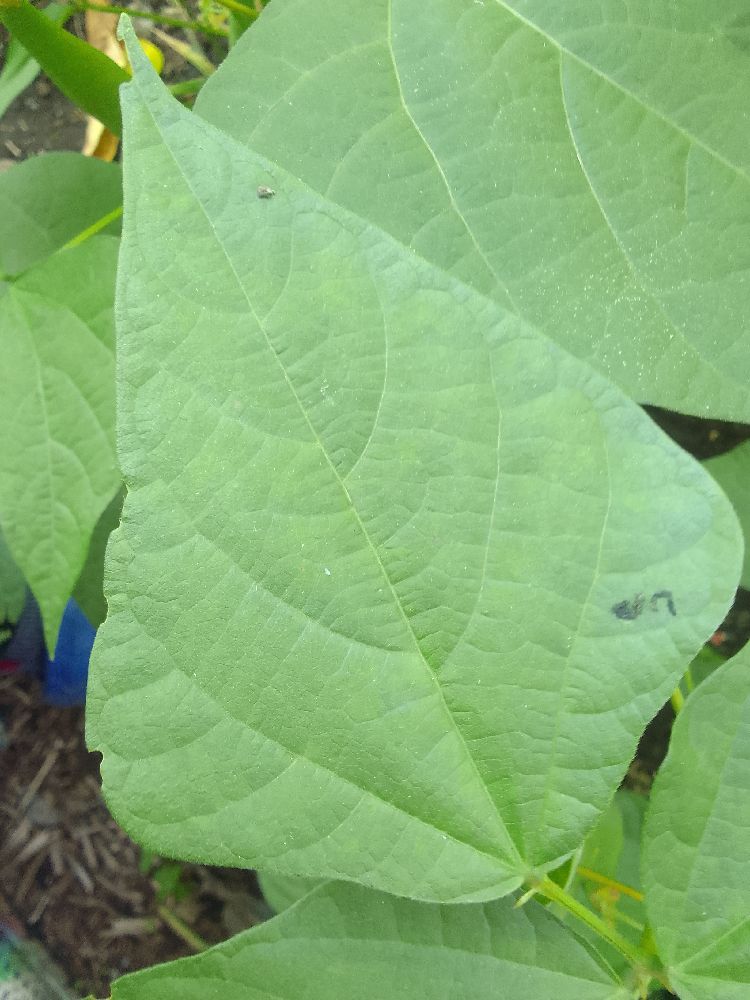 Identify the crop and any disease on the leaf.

common bean, healthy
